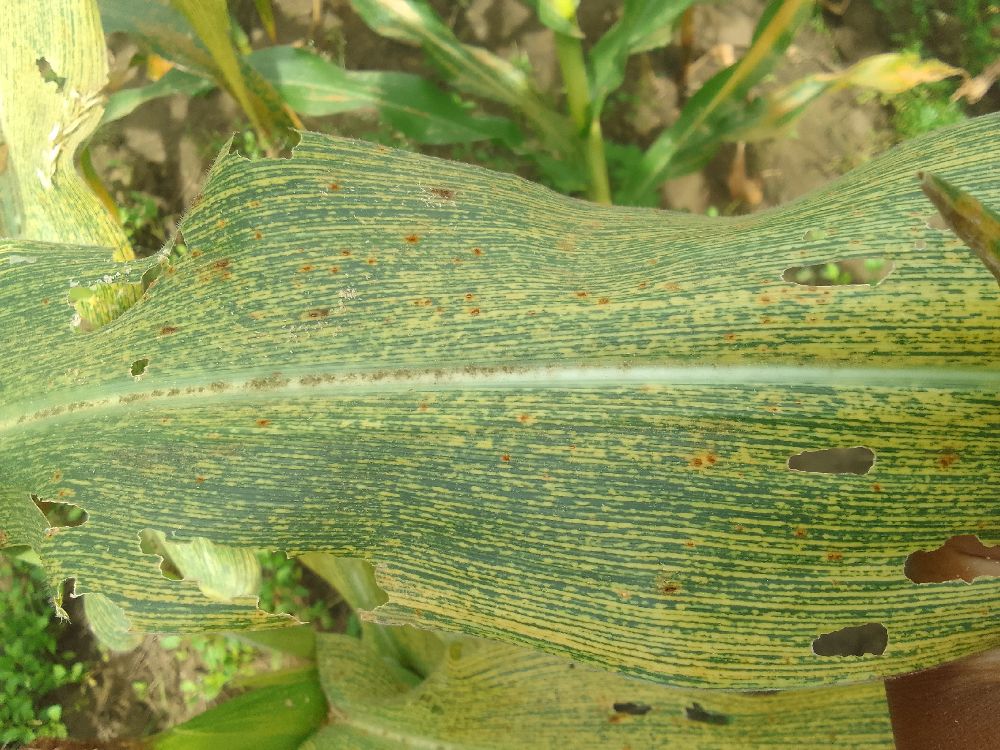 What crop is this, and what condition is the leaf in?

maize, maize streak virus
